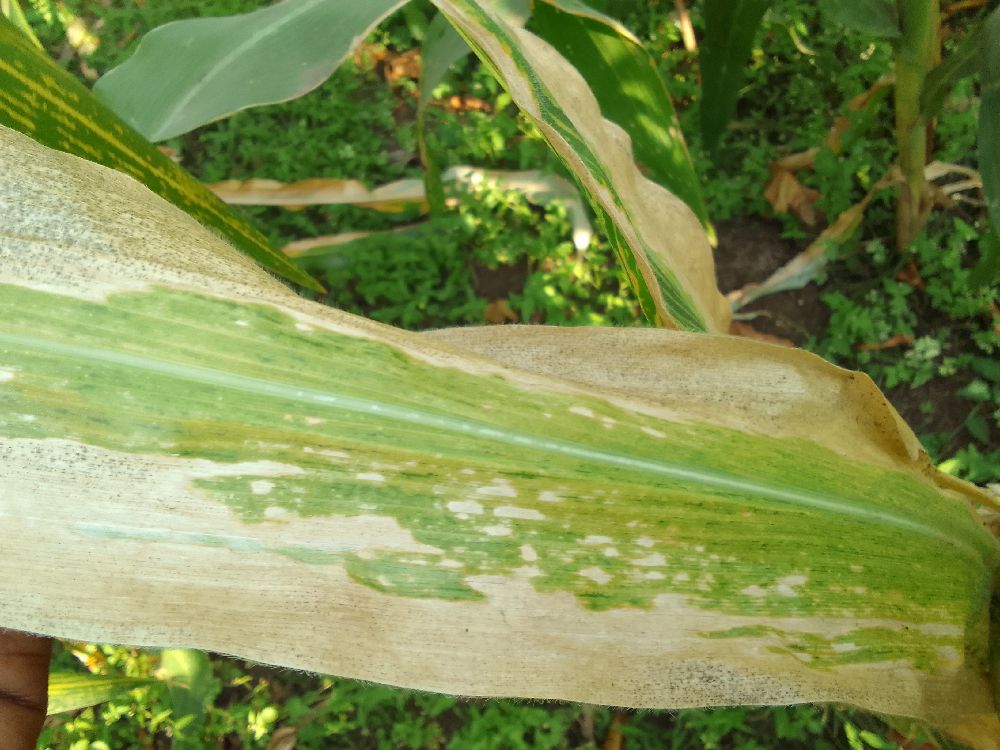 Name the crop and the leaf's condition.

maize, maize lethal necrosis
